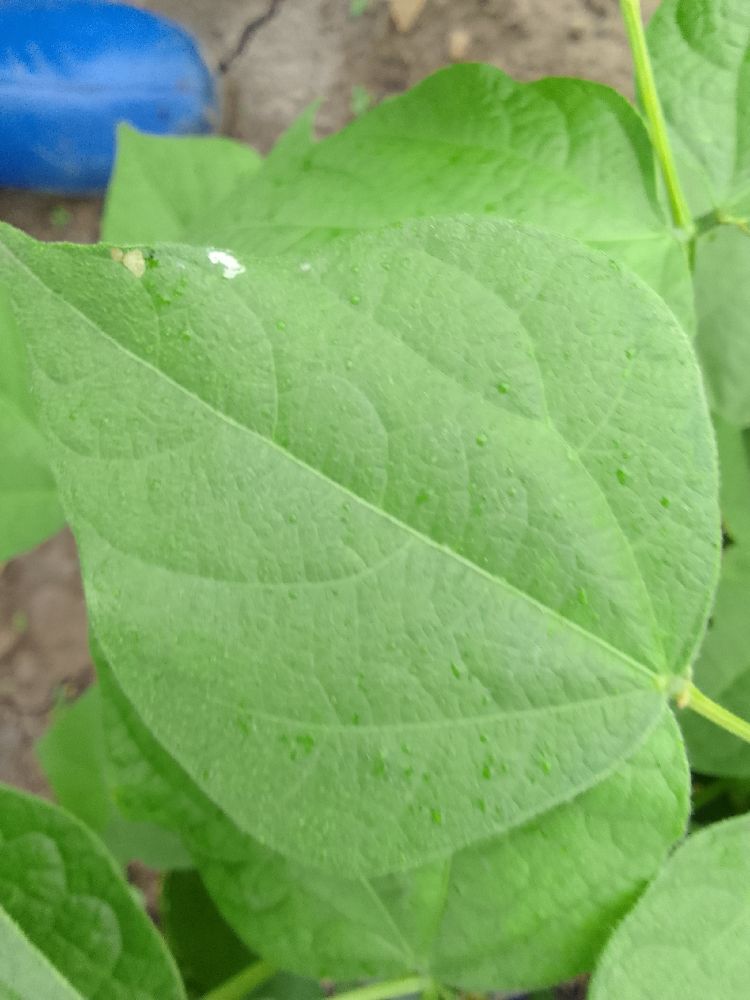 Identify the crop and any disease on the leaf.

common bean, healthy
